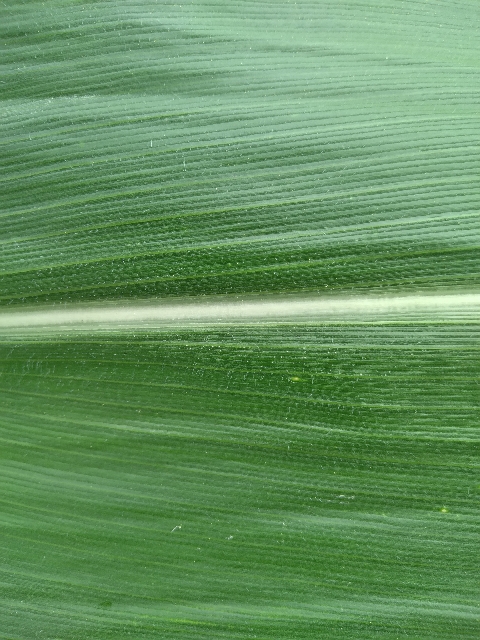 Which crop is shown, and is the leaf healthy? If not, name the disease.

maize, healthy
